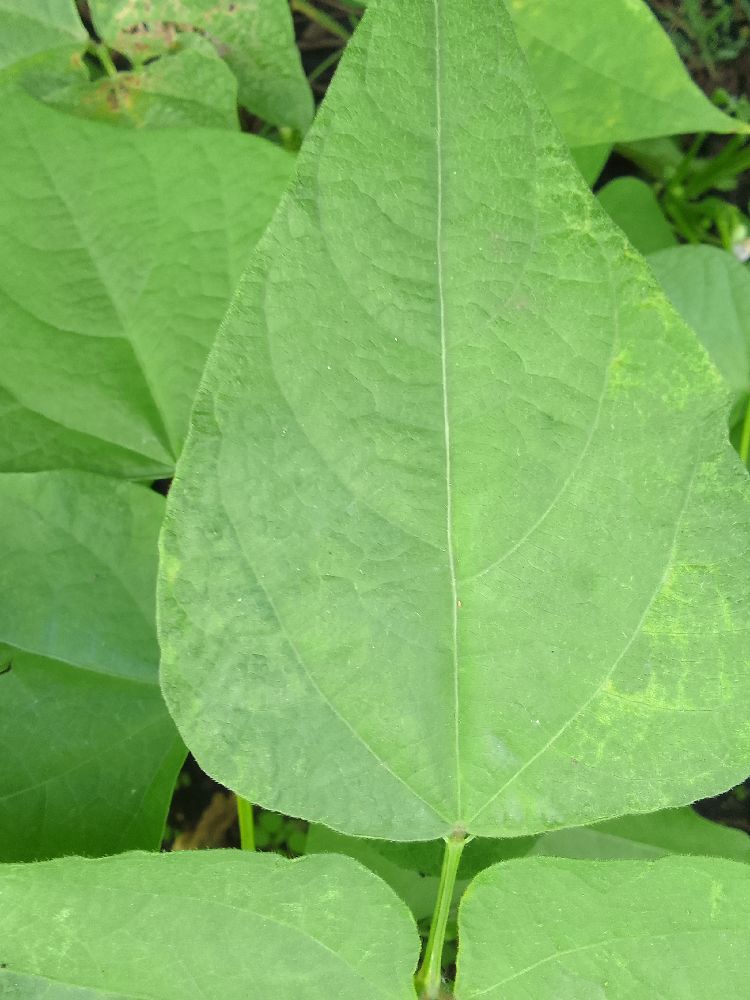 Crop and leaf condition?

common bean, healthy
